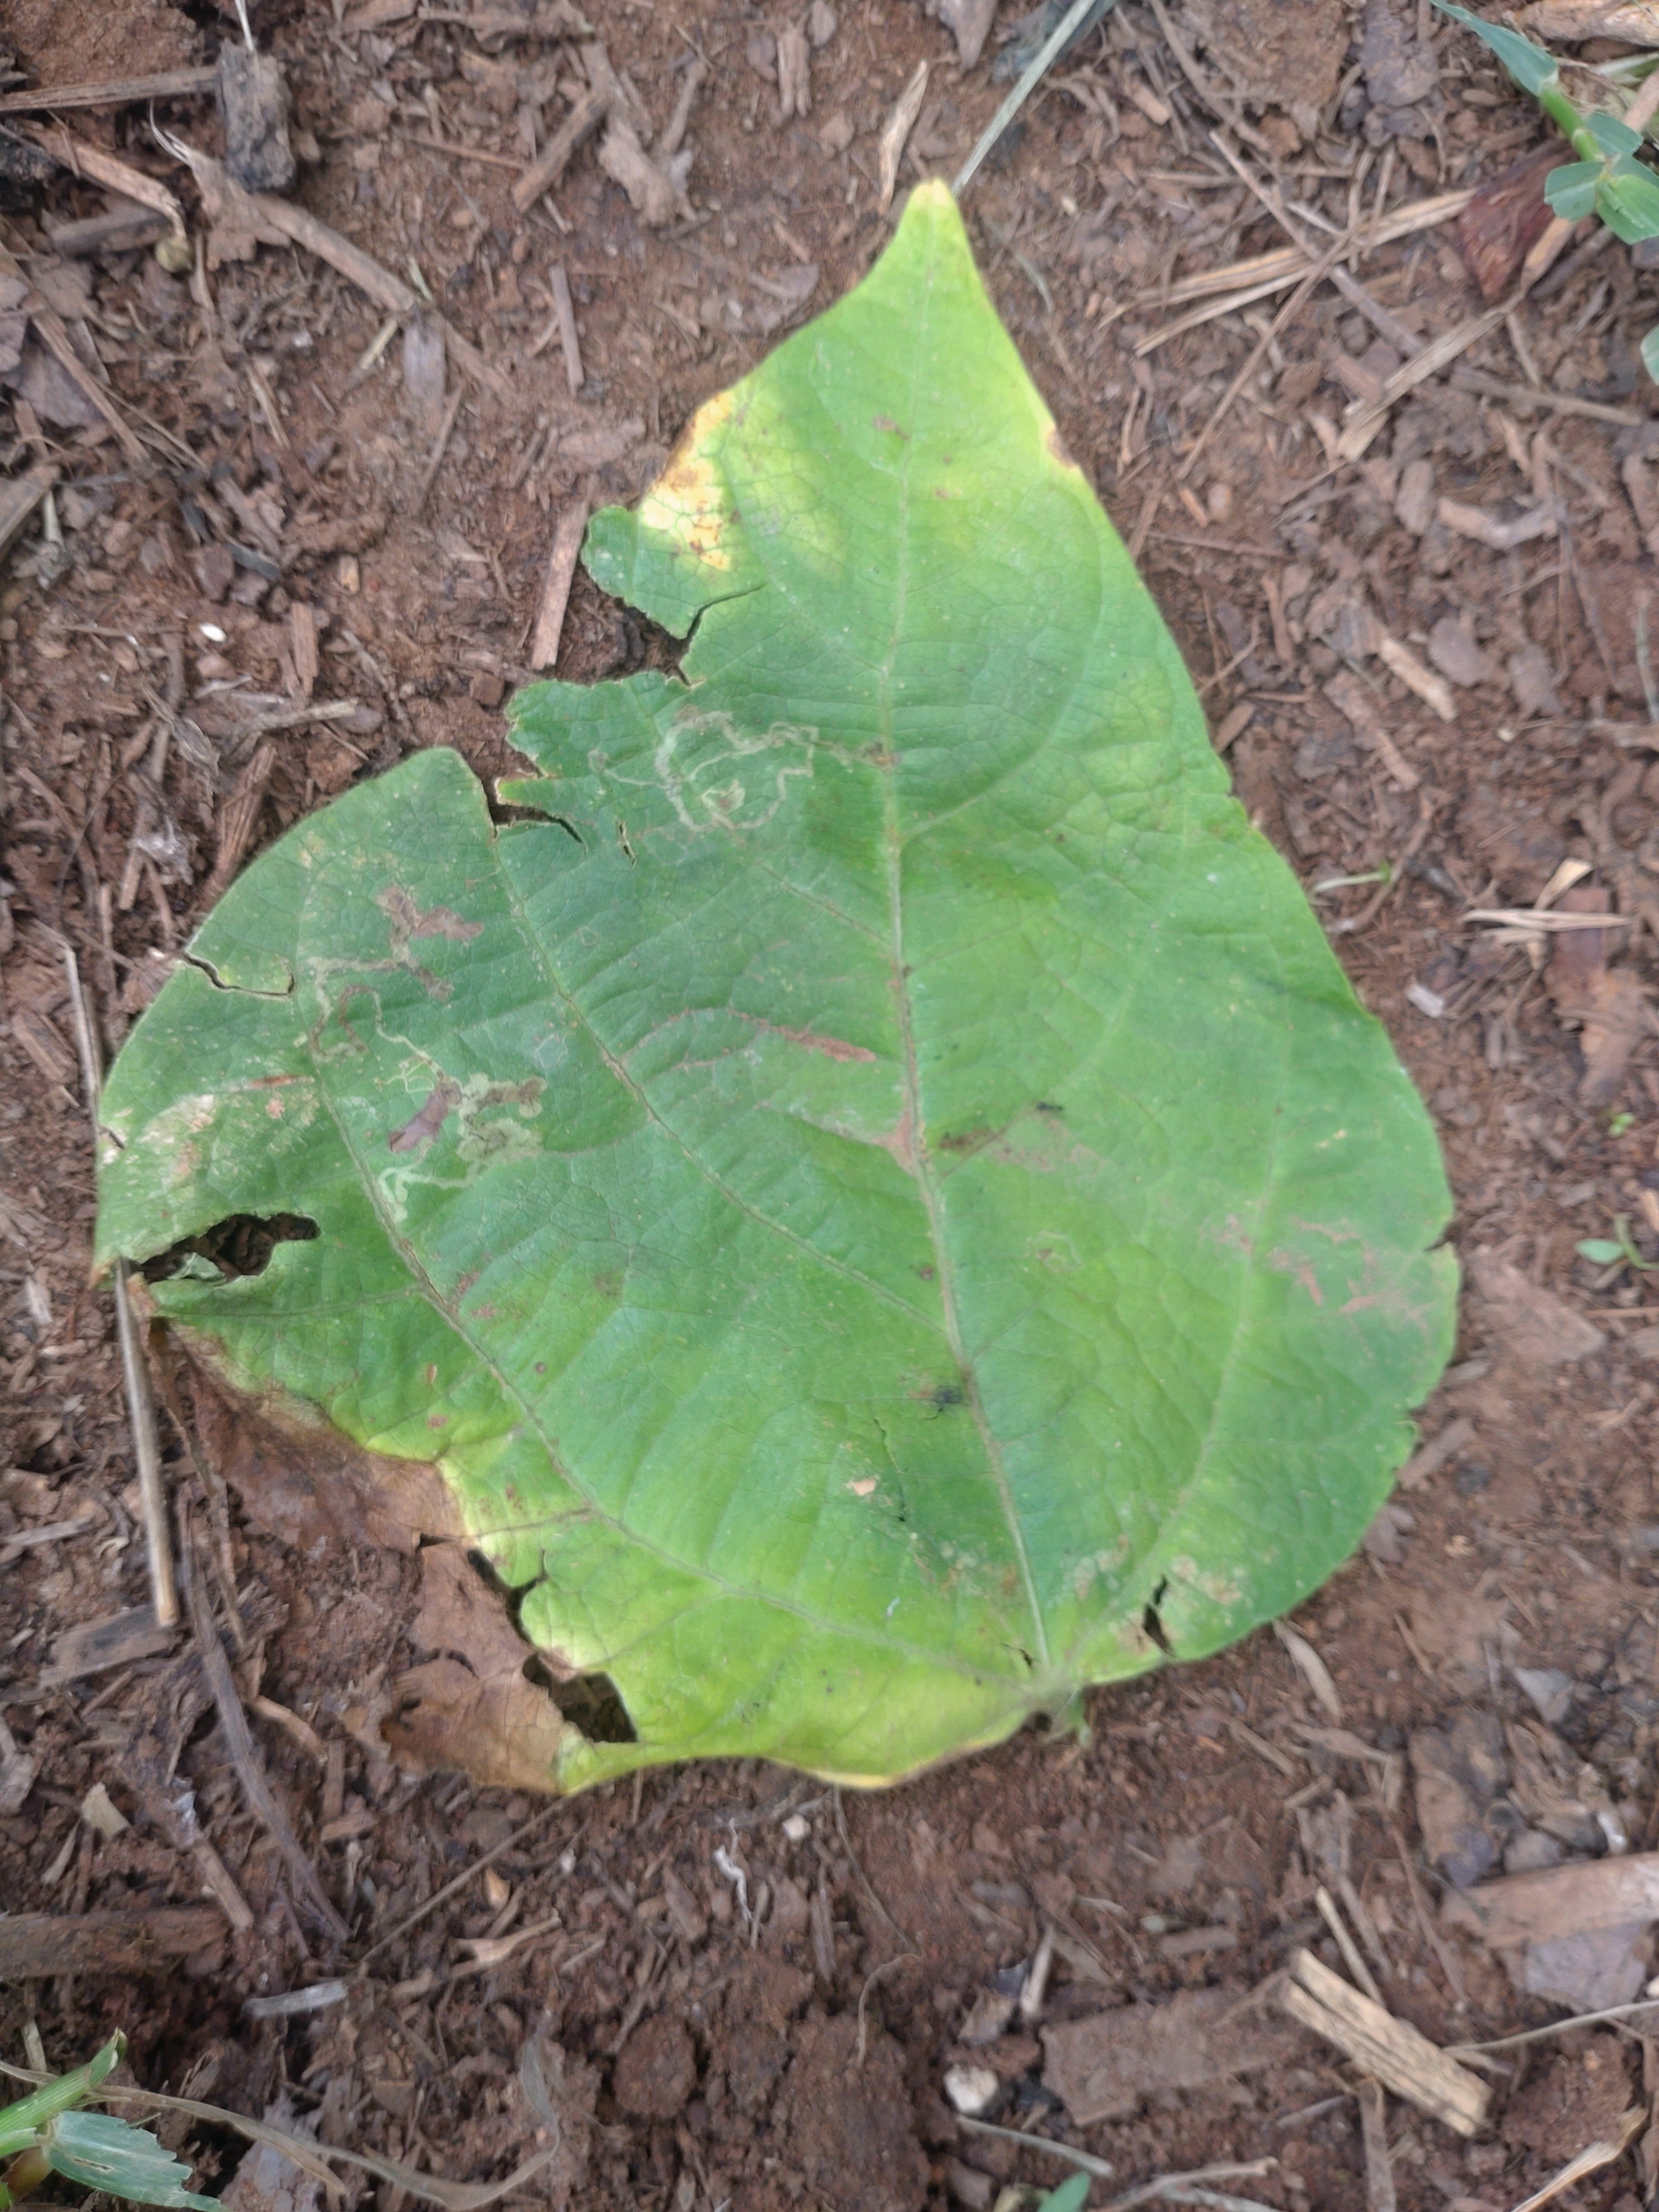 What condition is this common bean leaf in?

anthracnose
